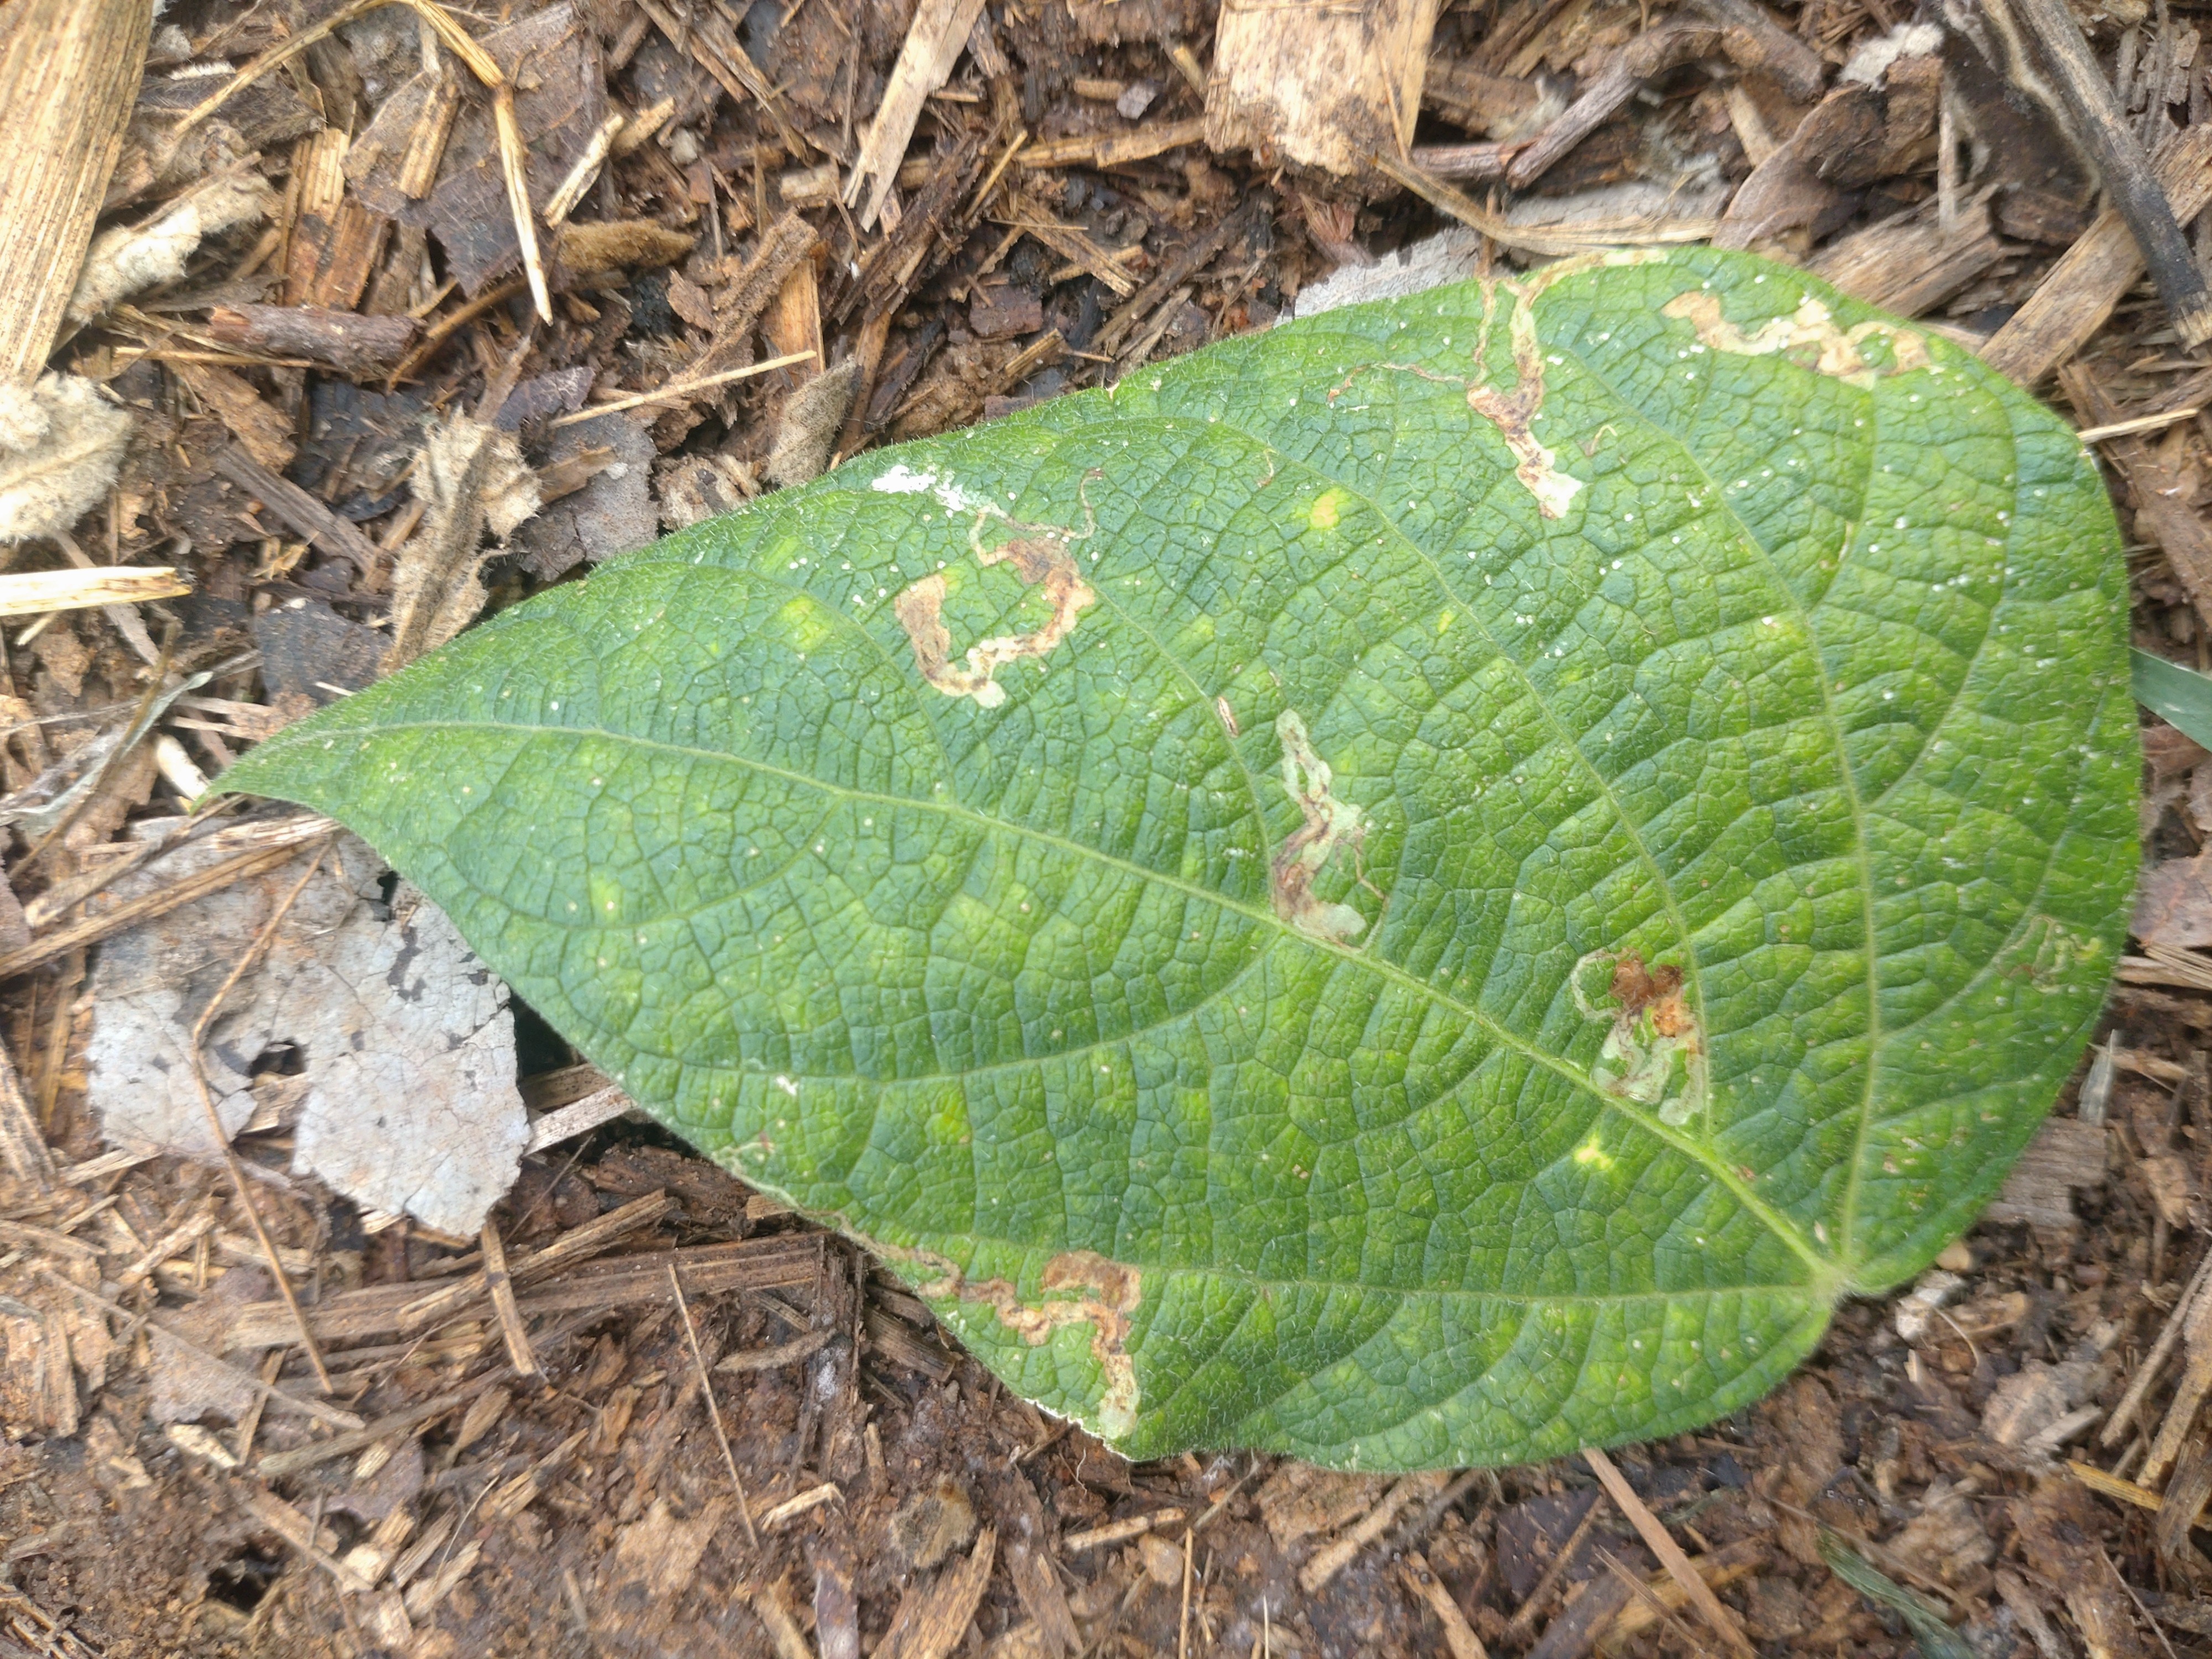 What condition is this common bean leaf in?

anthracnose
